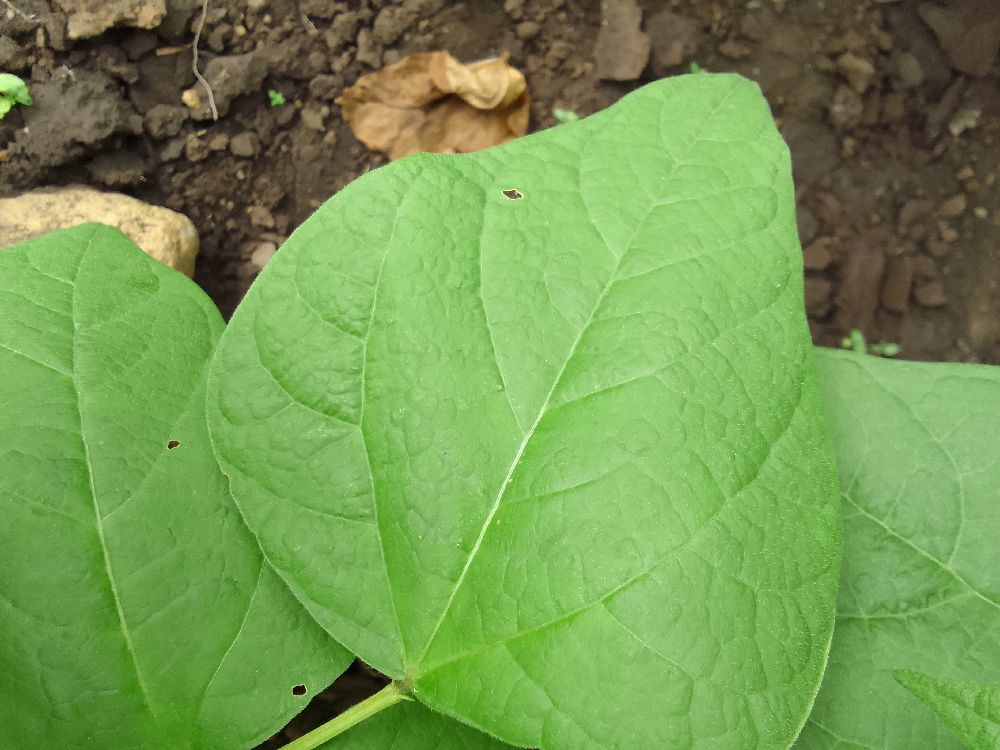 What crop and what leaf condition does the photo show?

common bean, healthy
